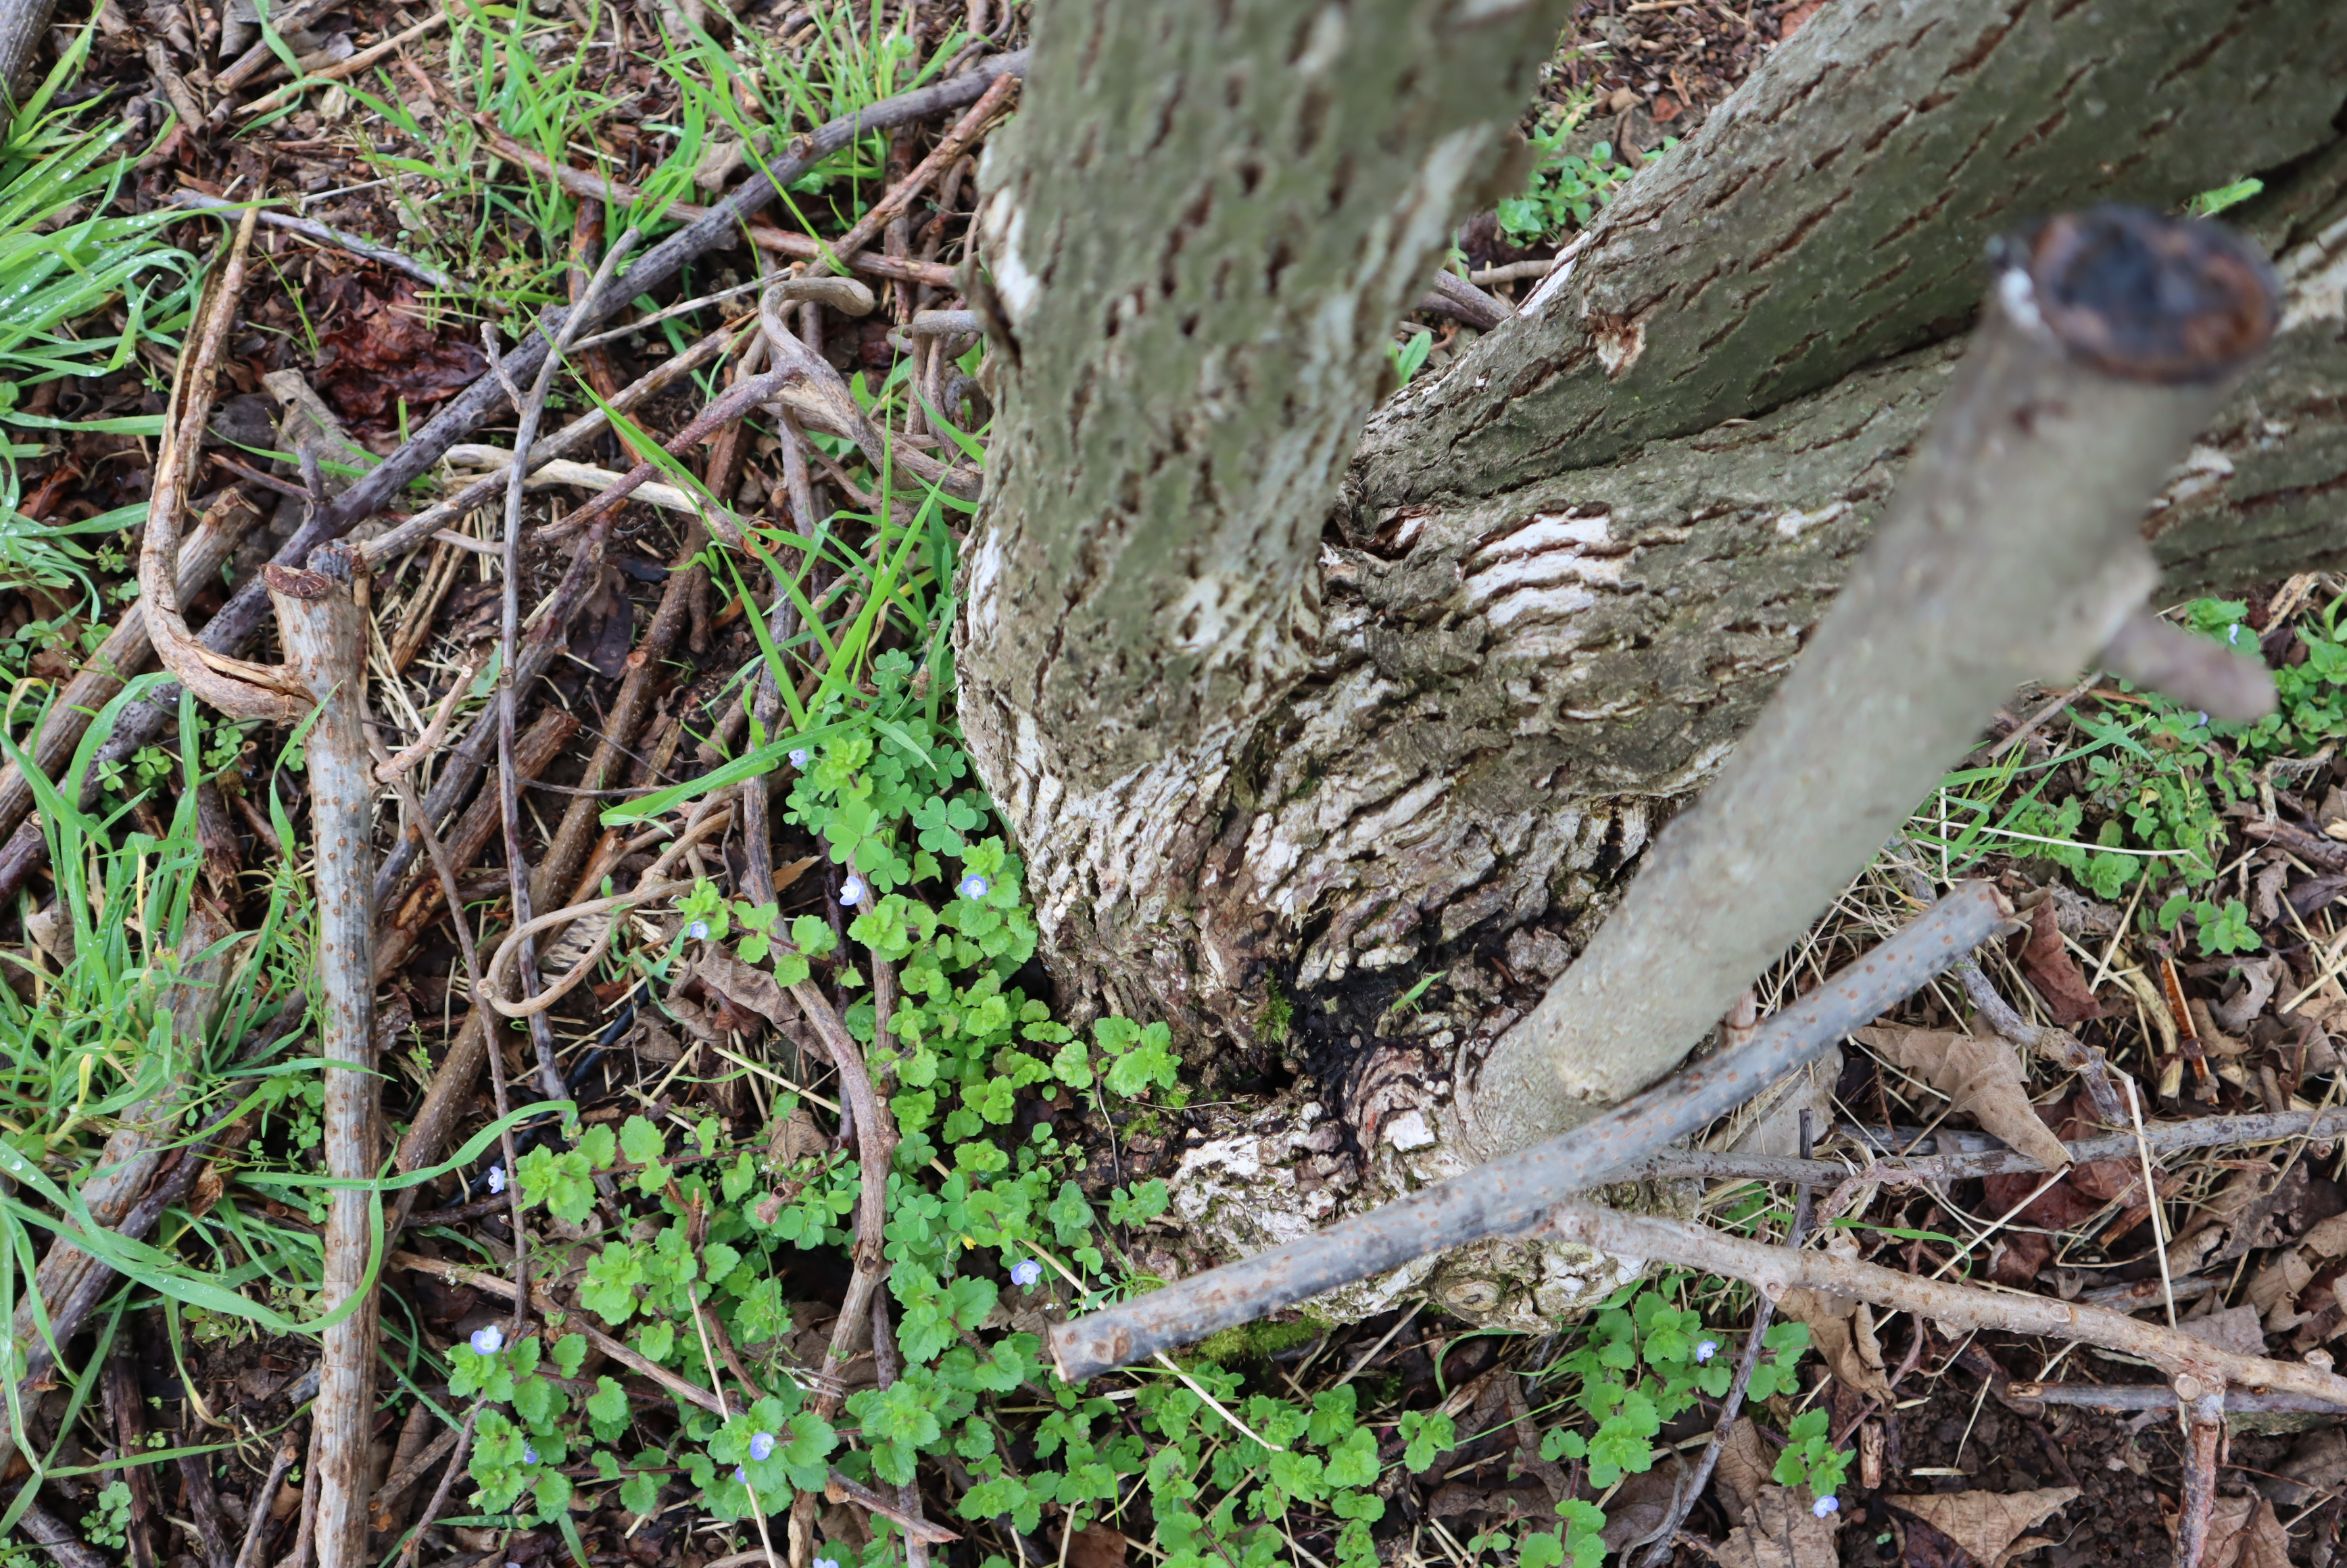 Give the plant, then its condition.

kiwi, mechanical damage
